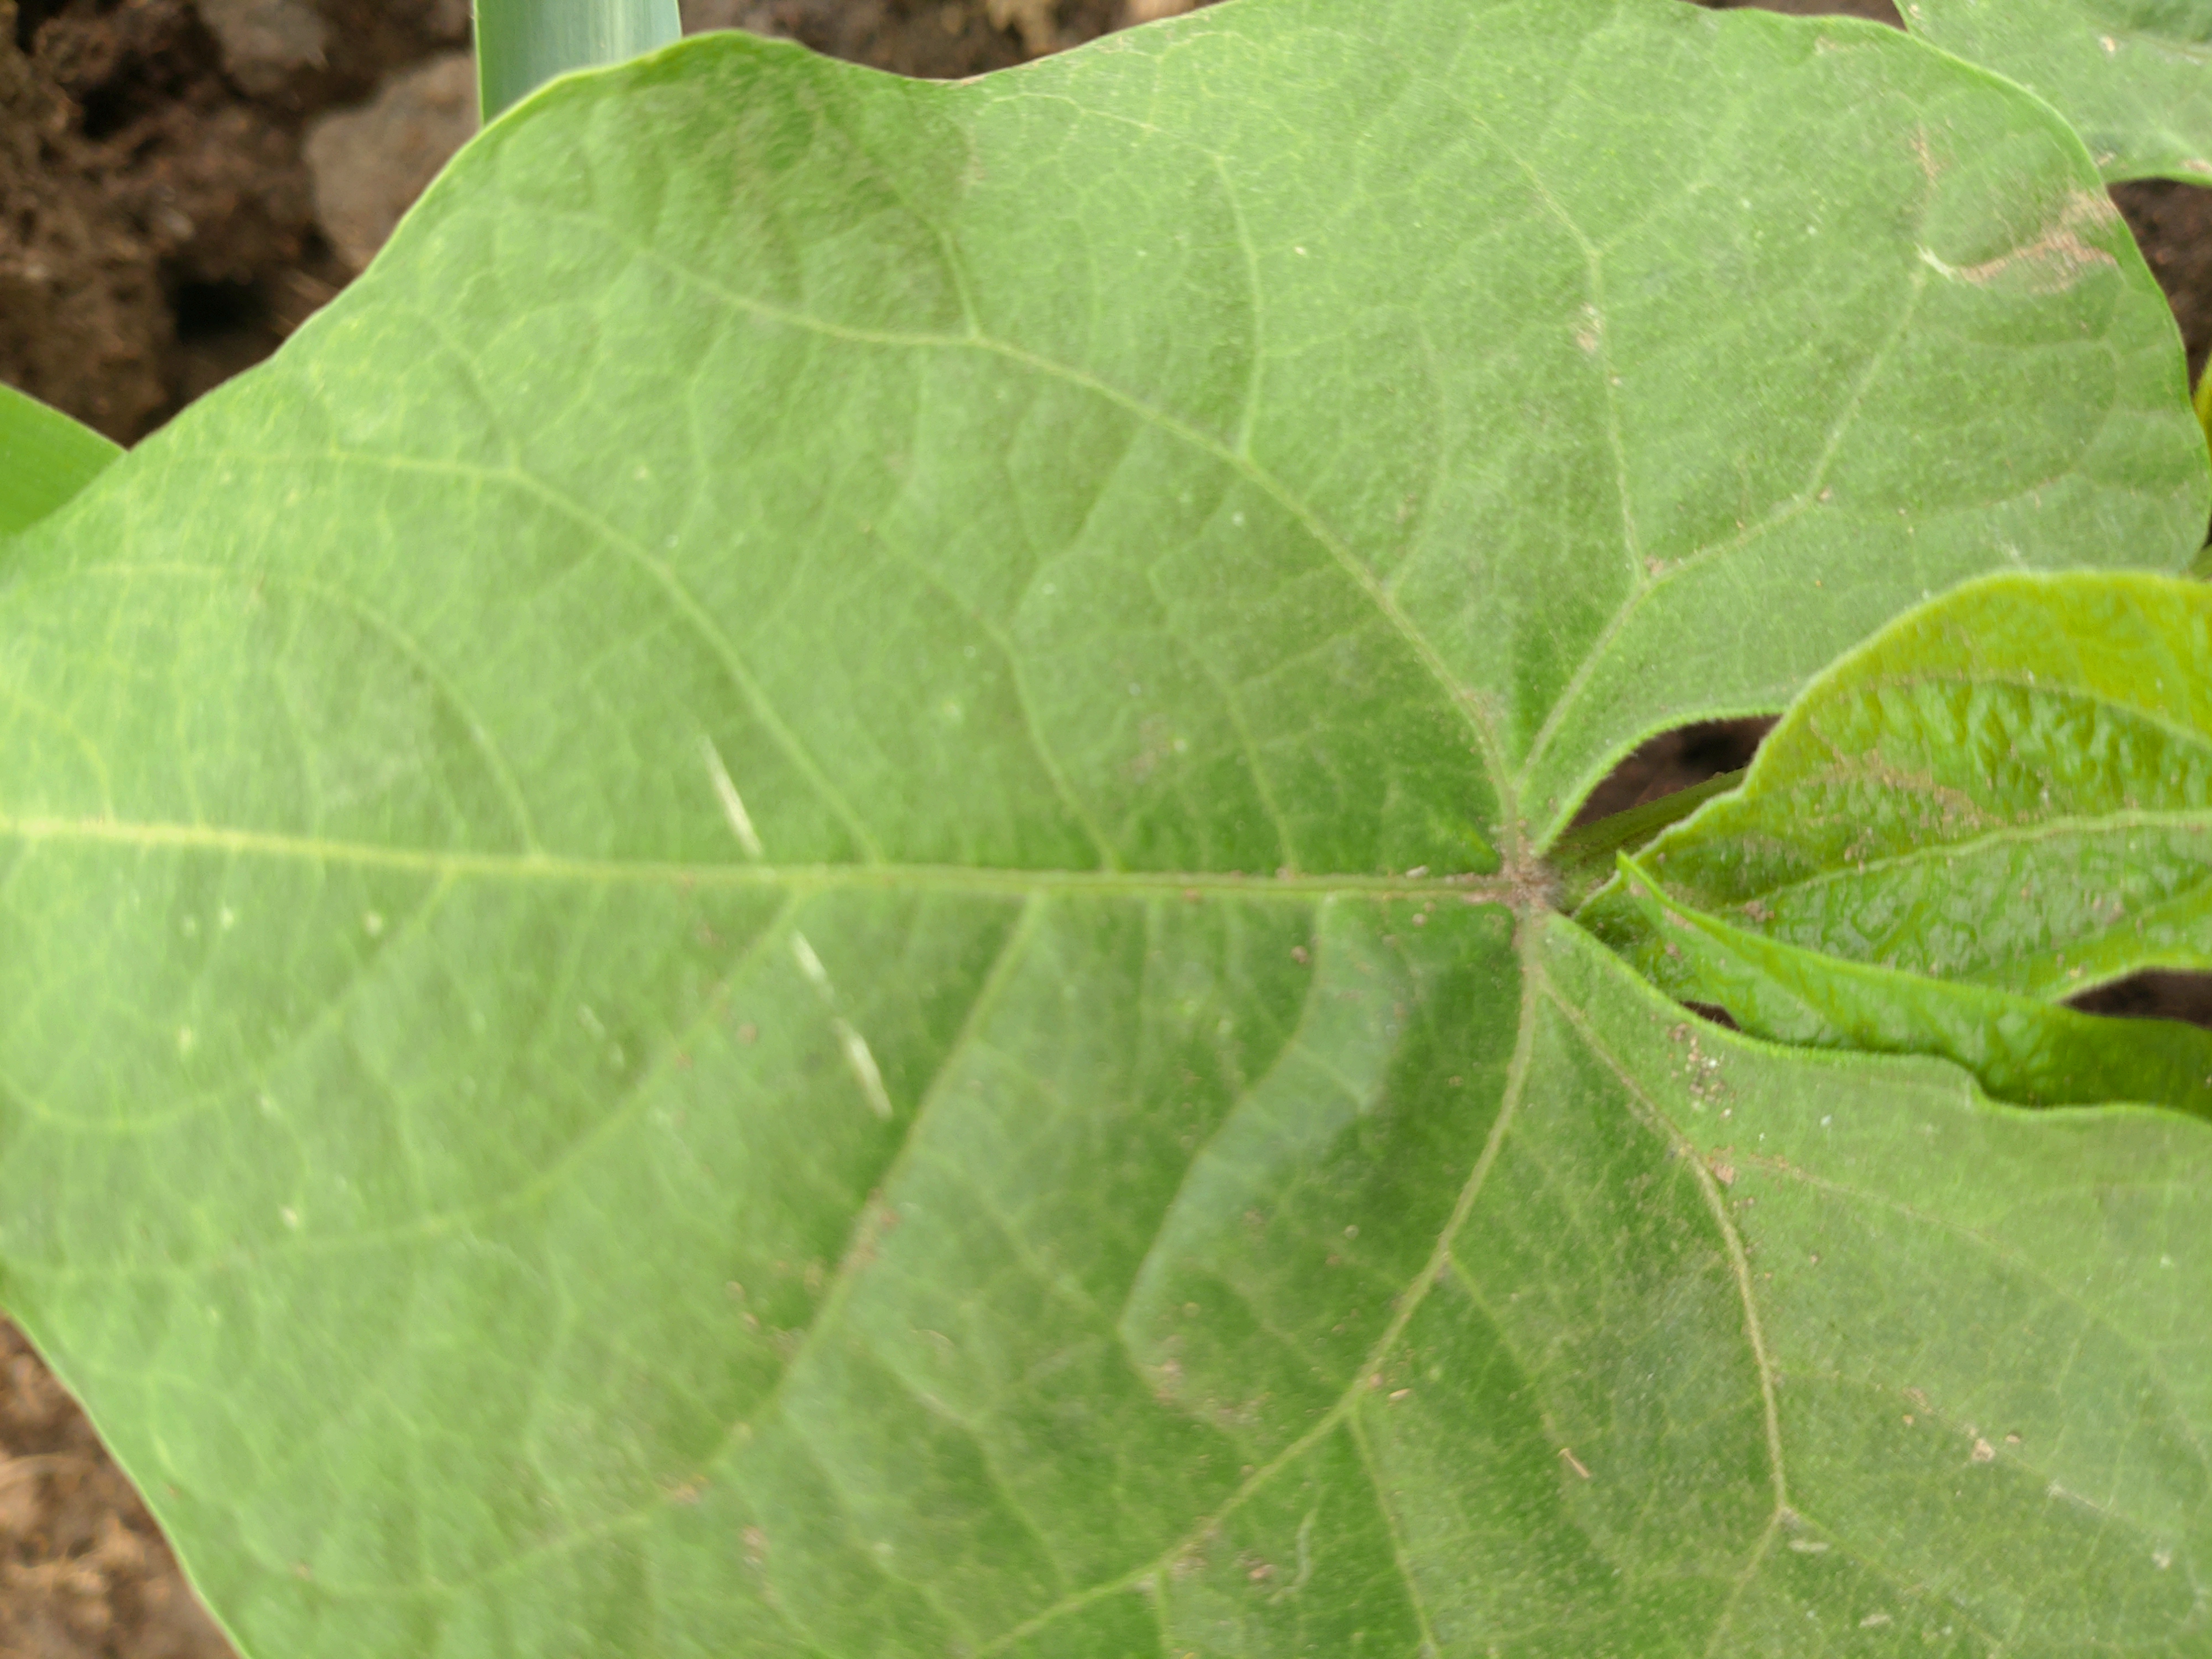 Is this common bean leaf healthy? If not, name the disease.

healthy
